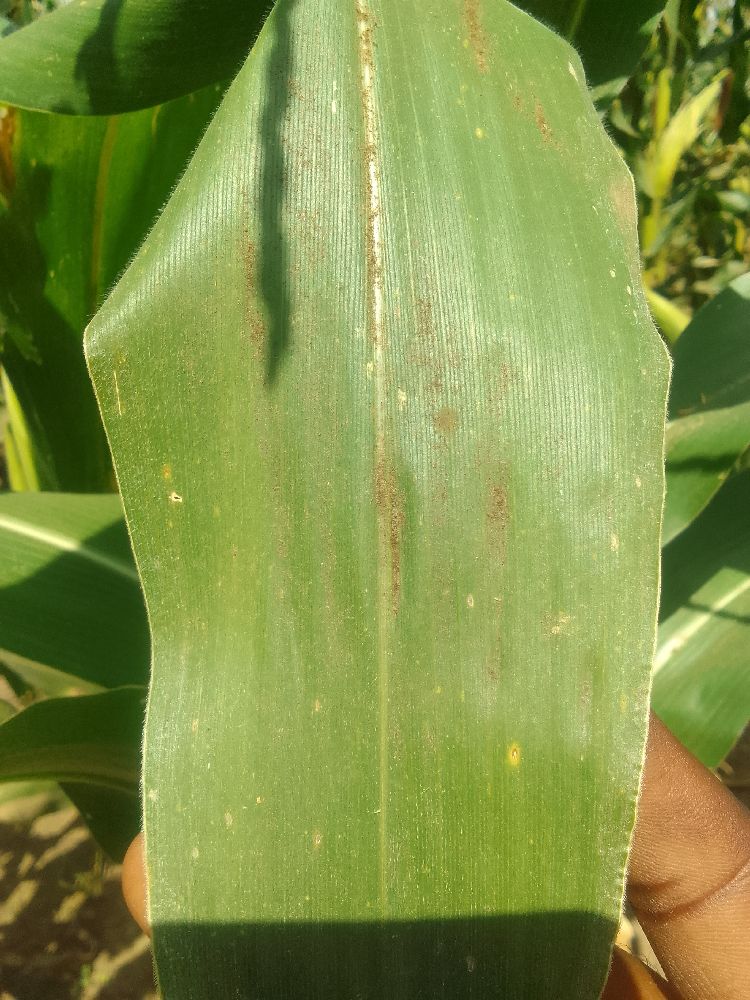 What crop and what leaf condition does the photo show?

maize, healthy
